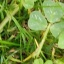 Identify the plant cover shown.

unstructured weed
